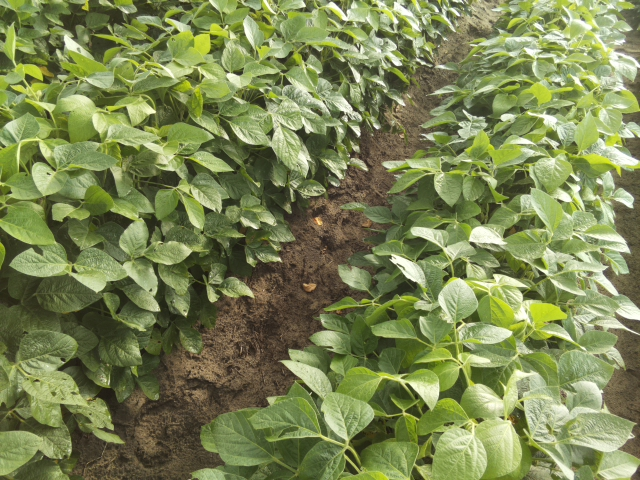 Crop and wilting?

soybean, slight leaflet or petiole turgor loss in upper canopy
